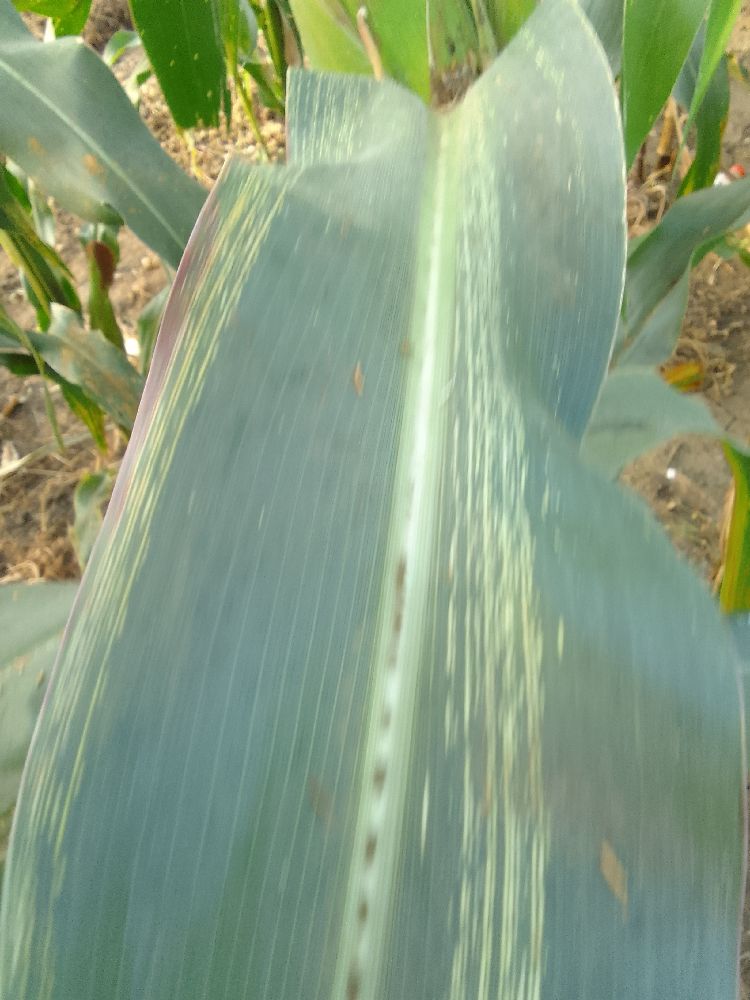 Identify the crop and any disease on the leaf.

maize, maize streak virus
